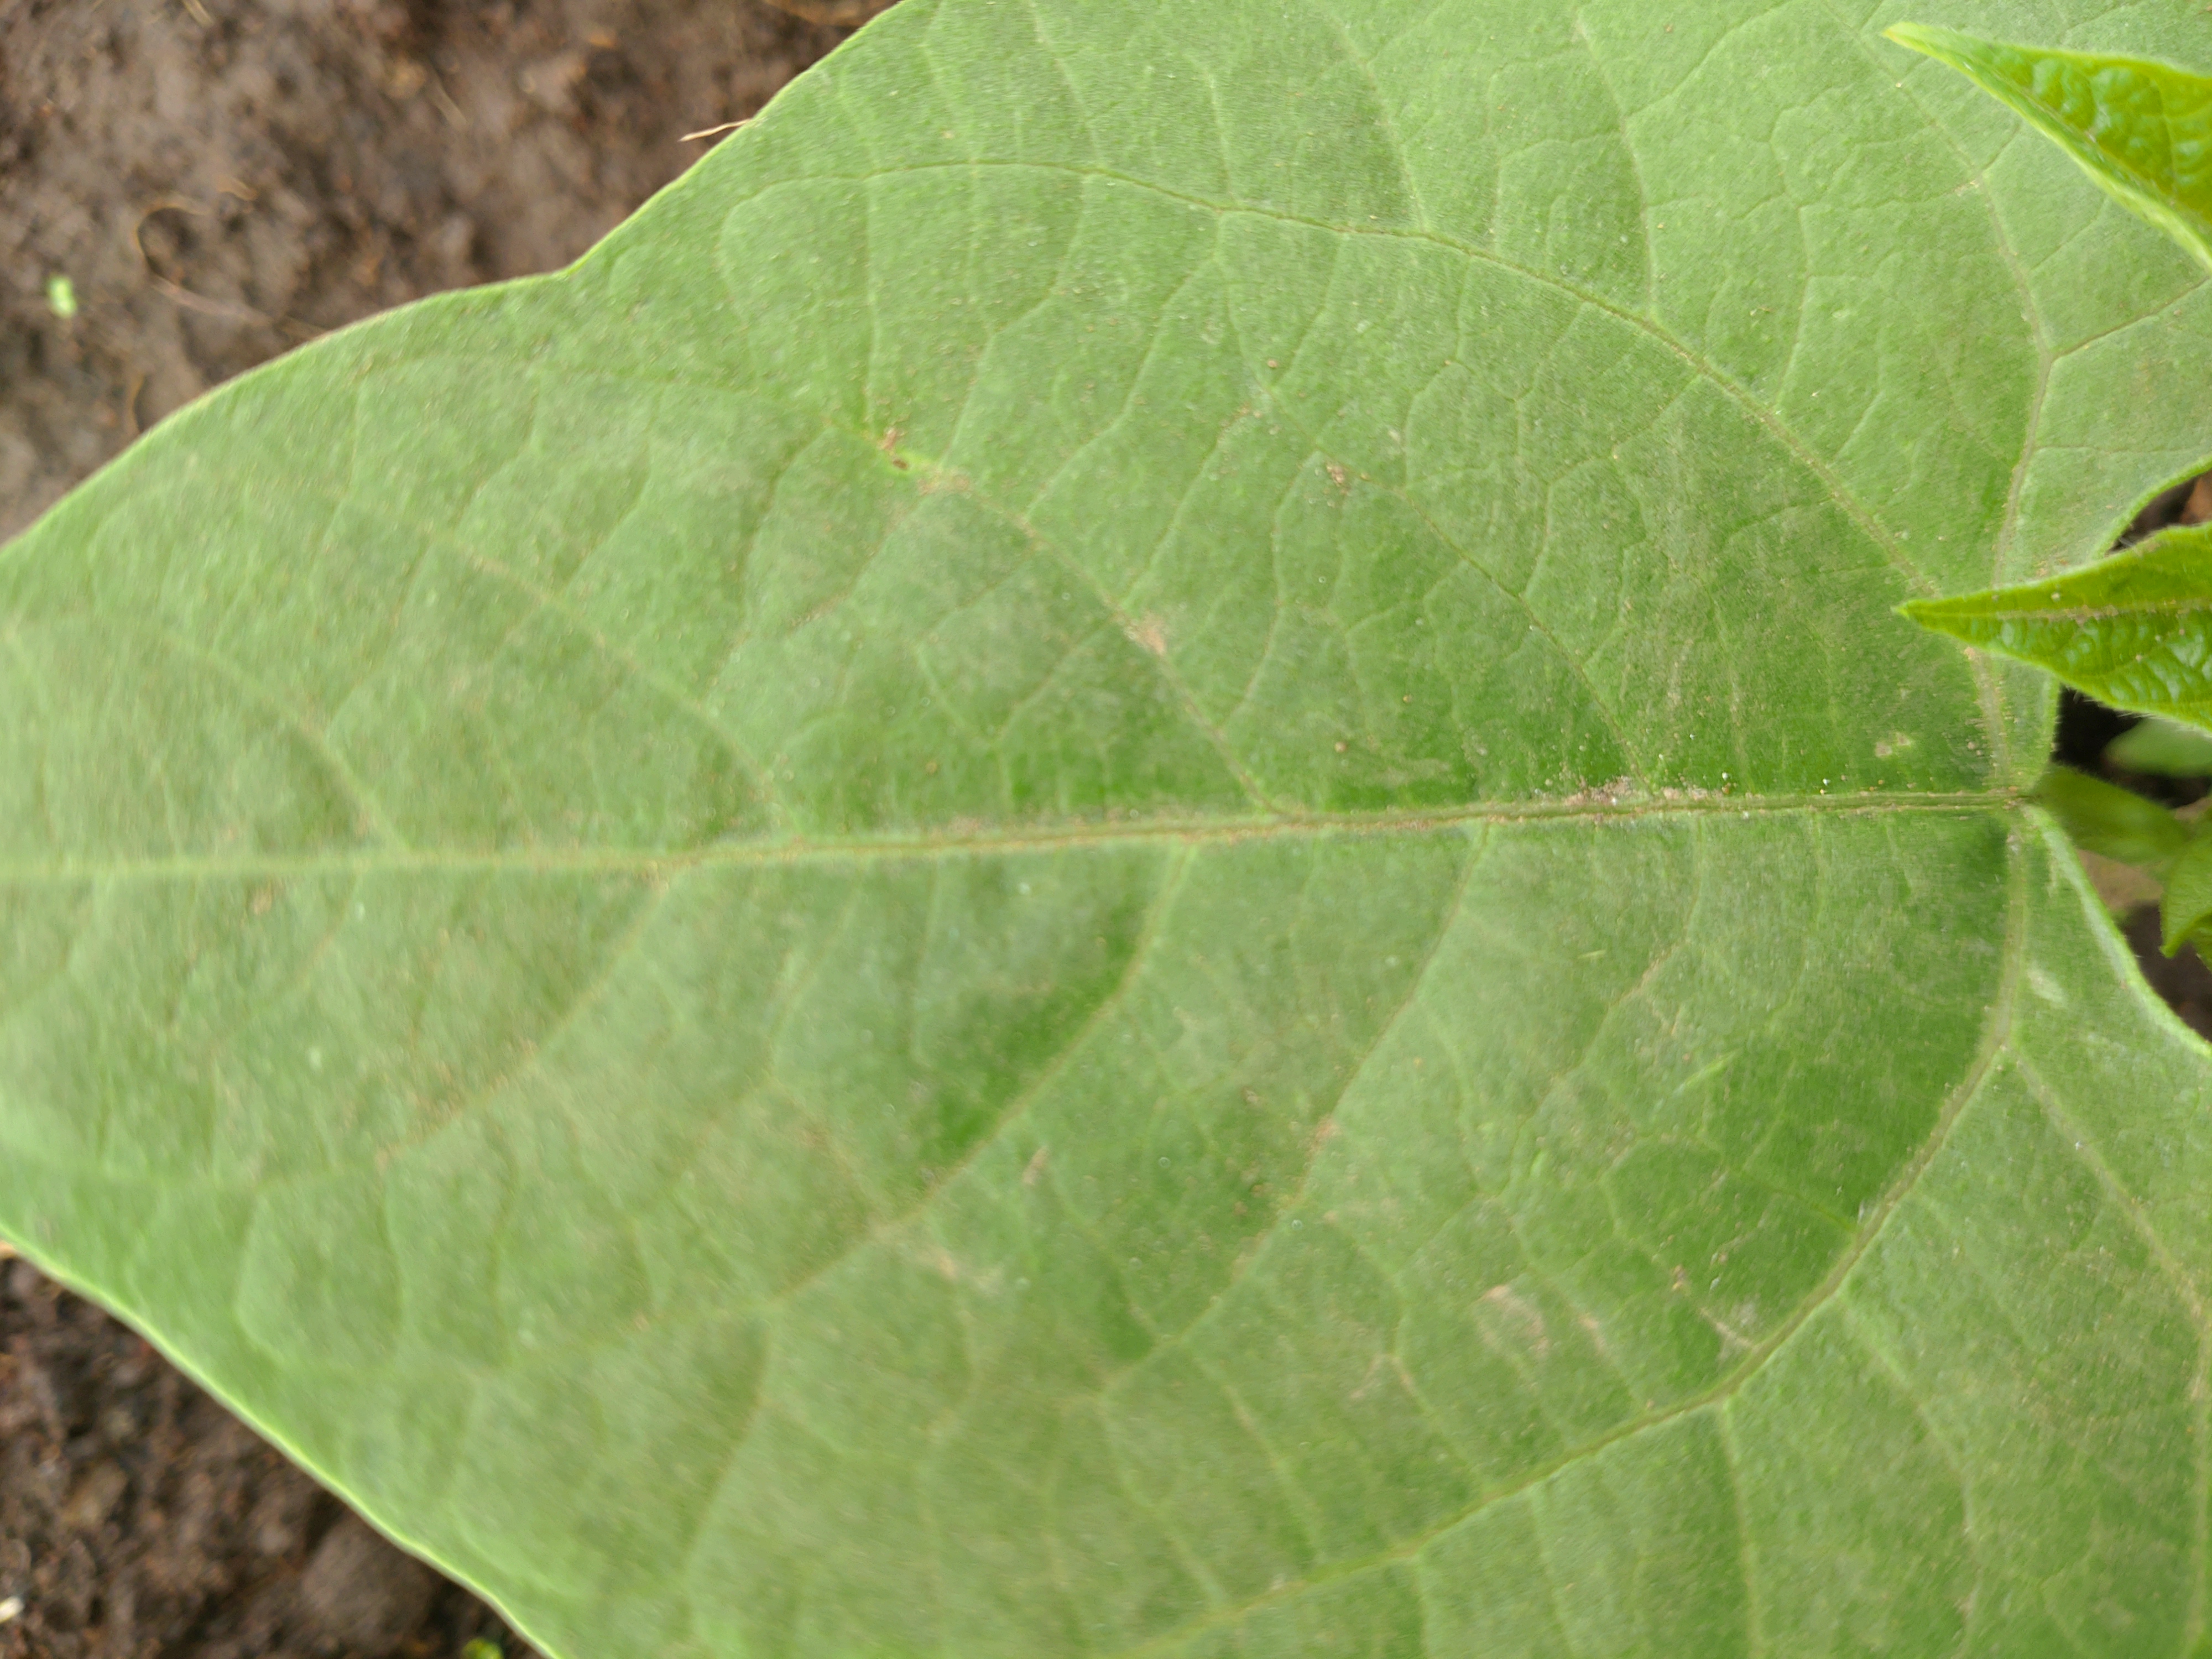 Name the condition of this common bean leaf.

healthy
